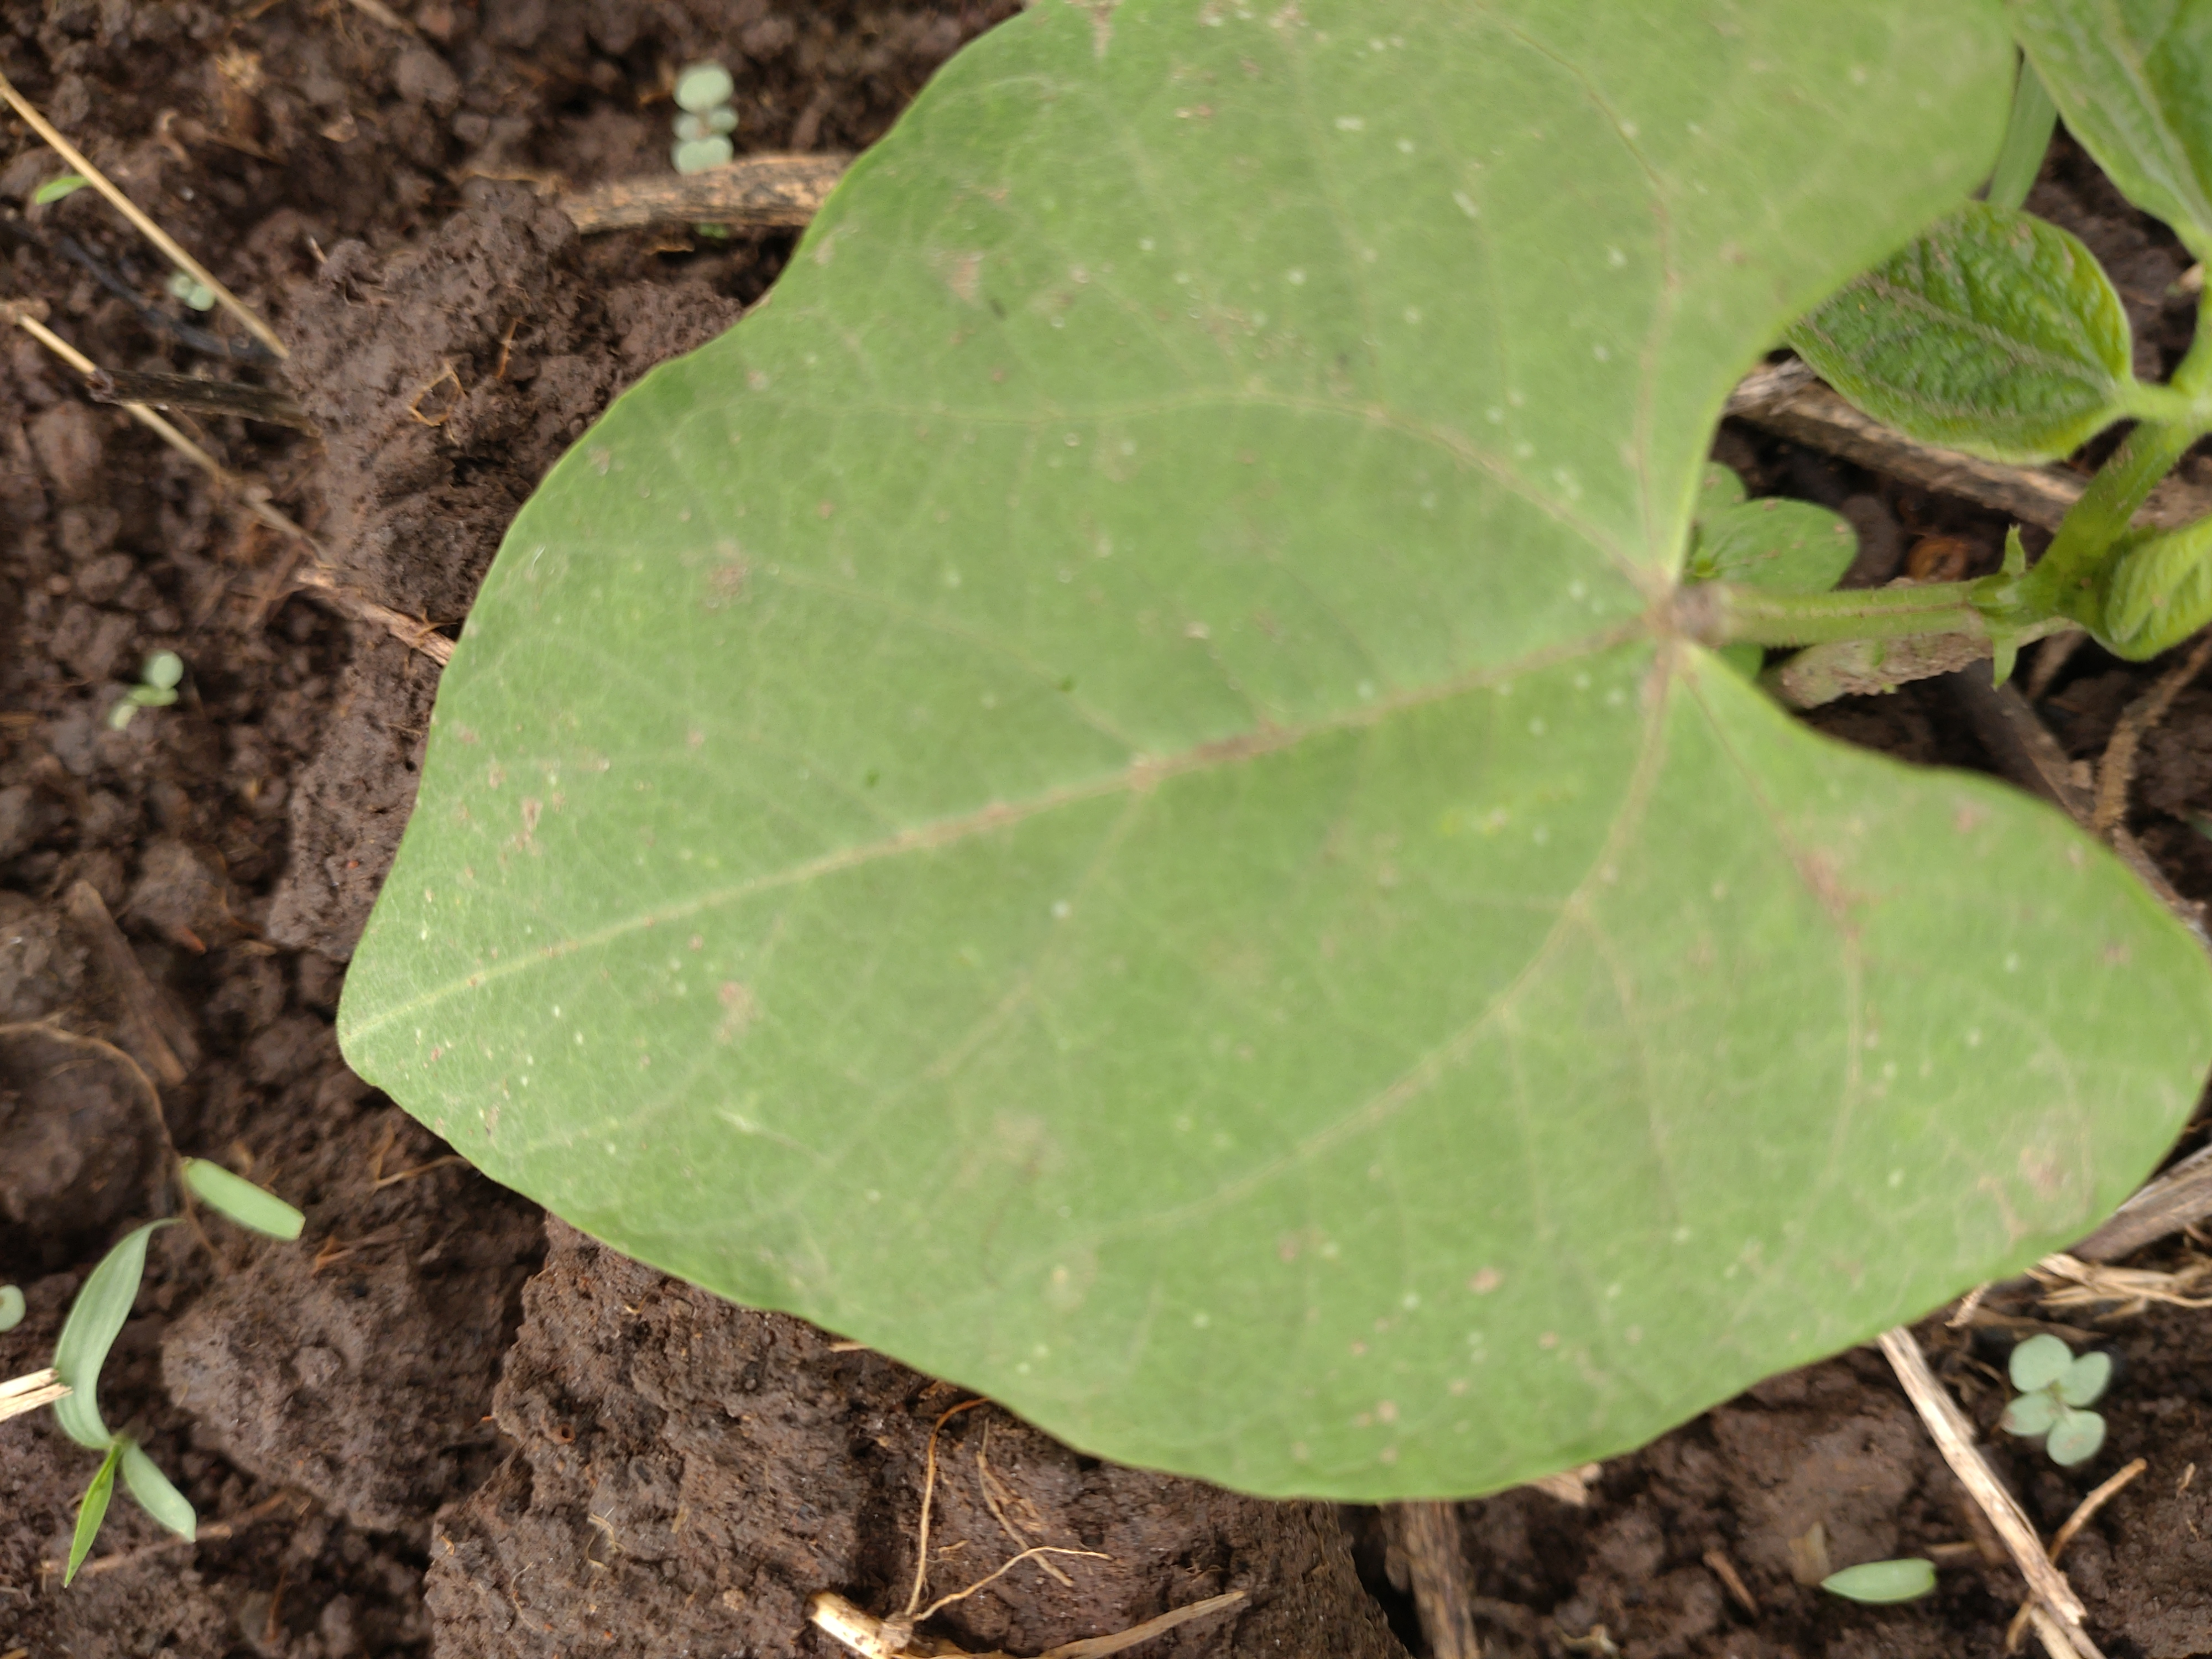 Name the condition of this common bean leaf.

healthy
